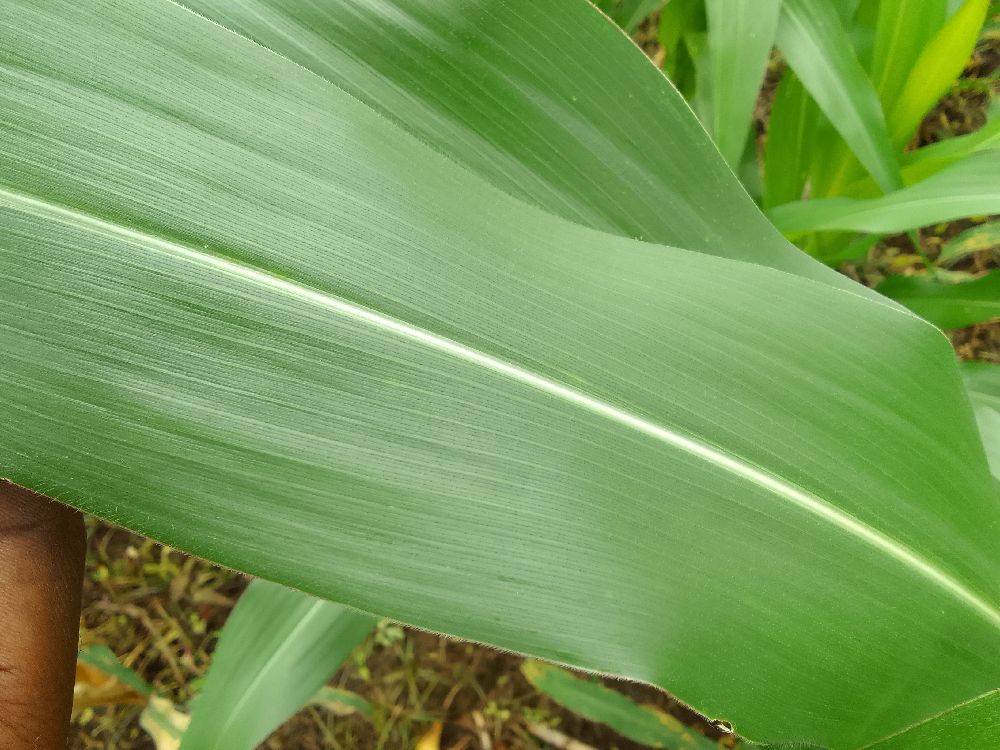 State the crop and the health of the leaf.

maize, healthy
